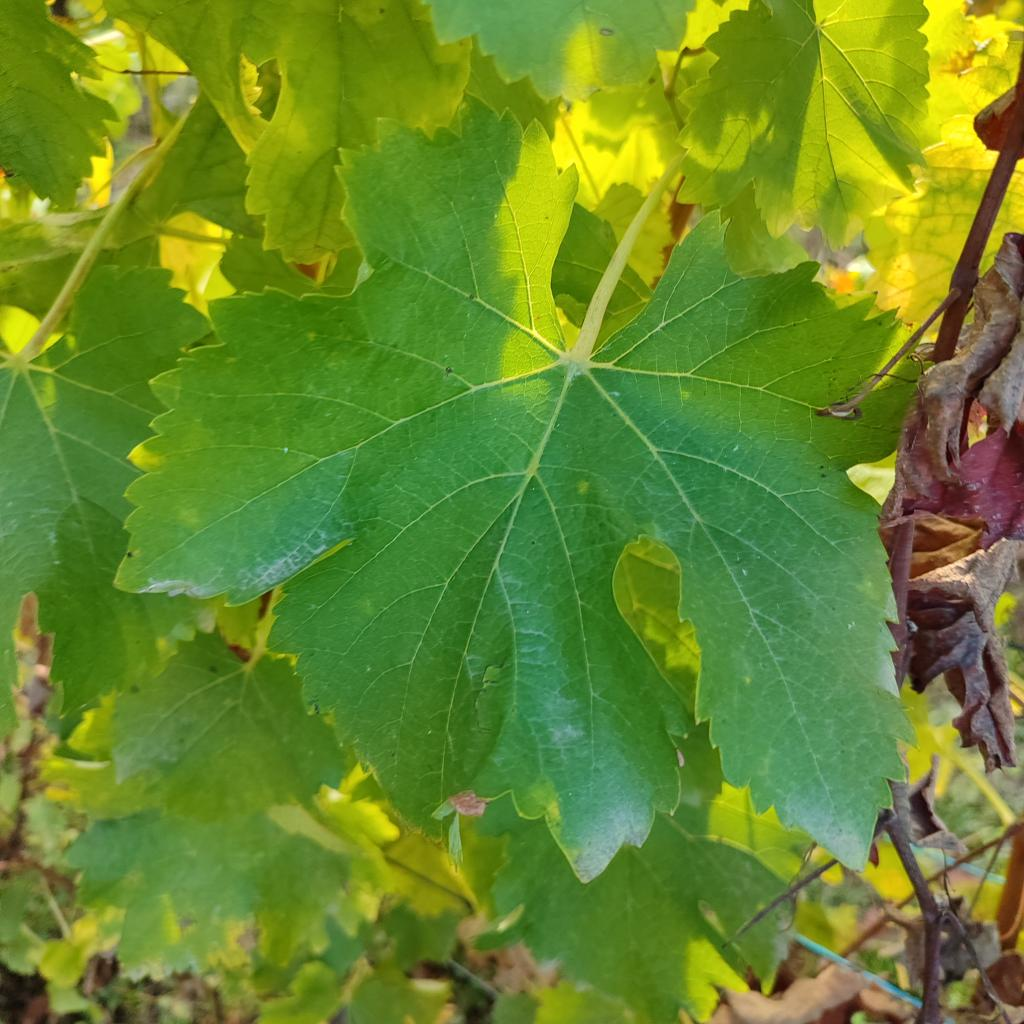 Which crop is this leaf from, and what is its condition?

grapevine, powdery mildew
